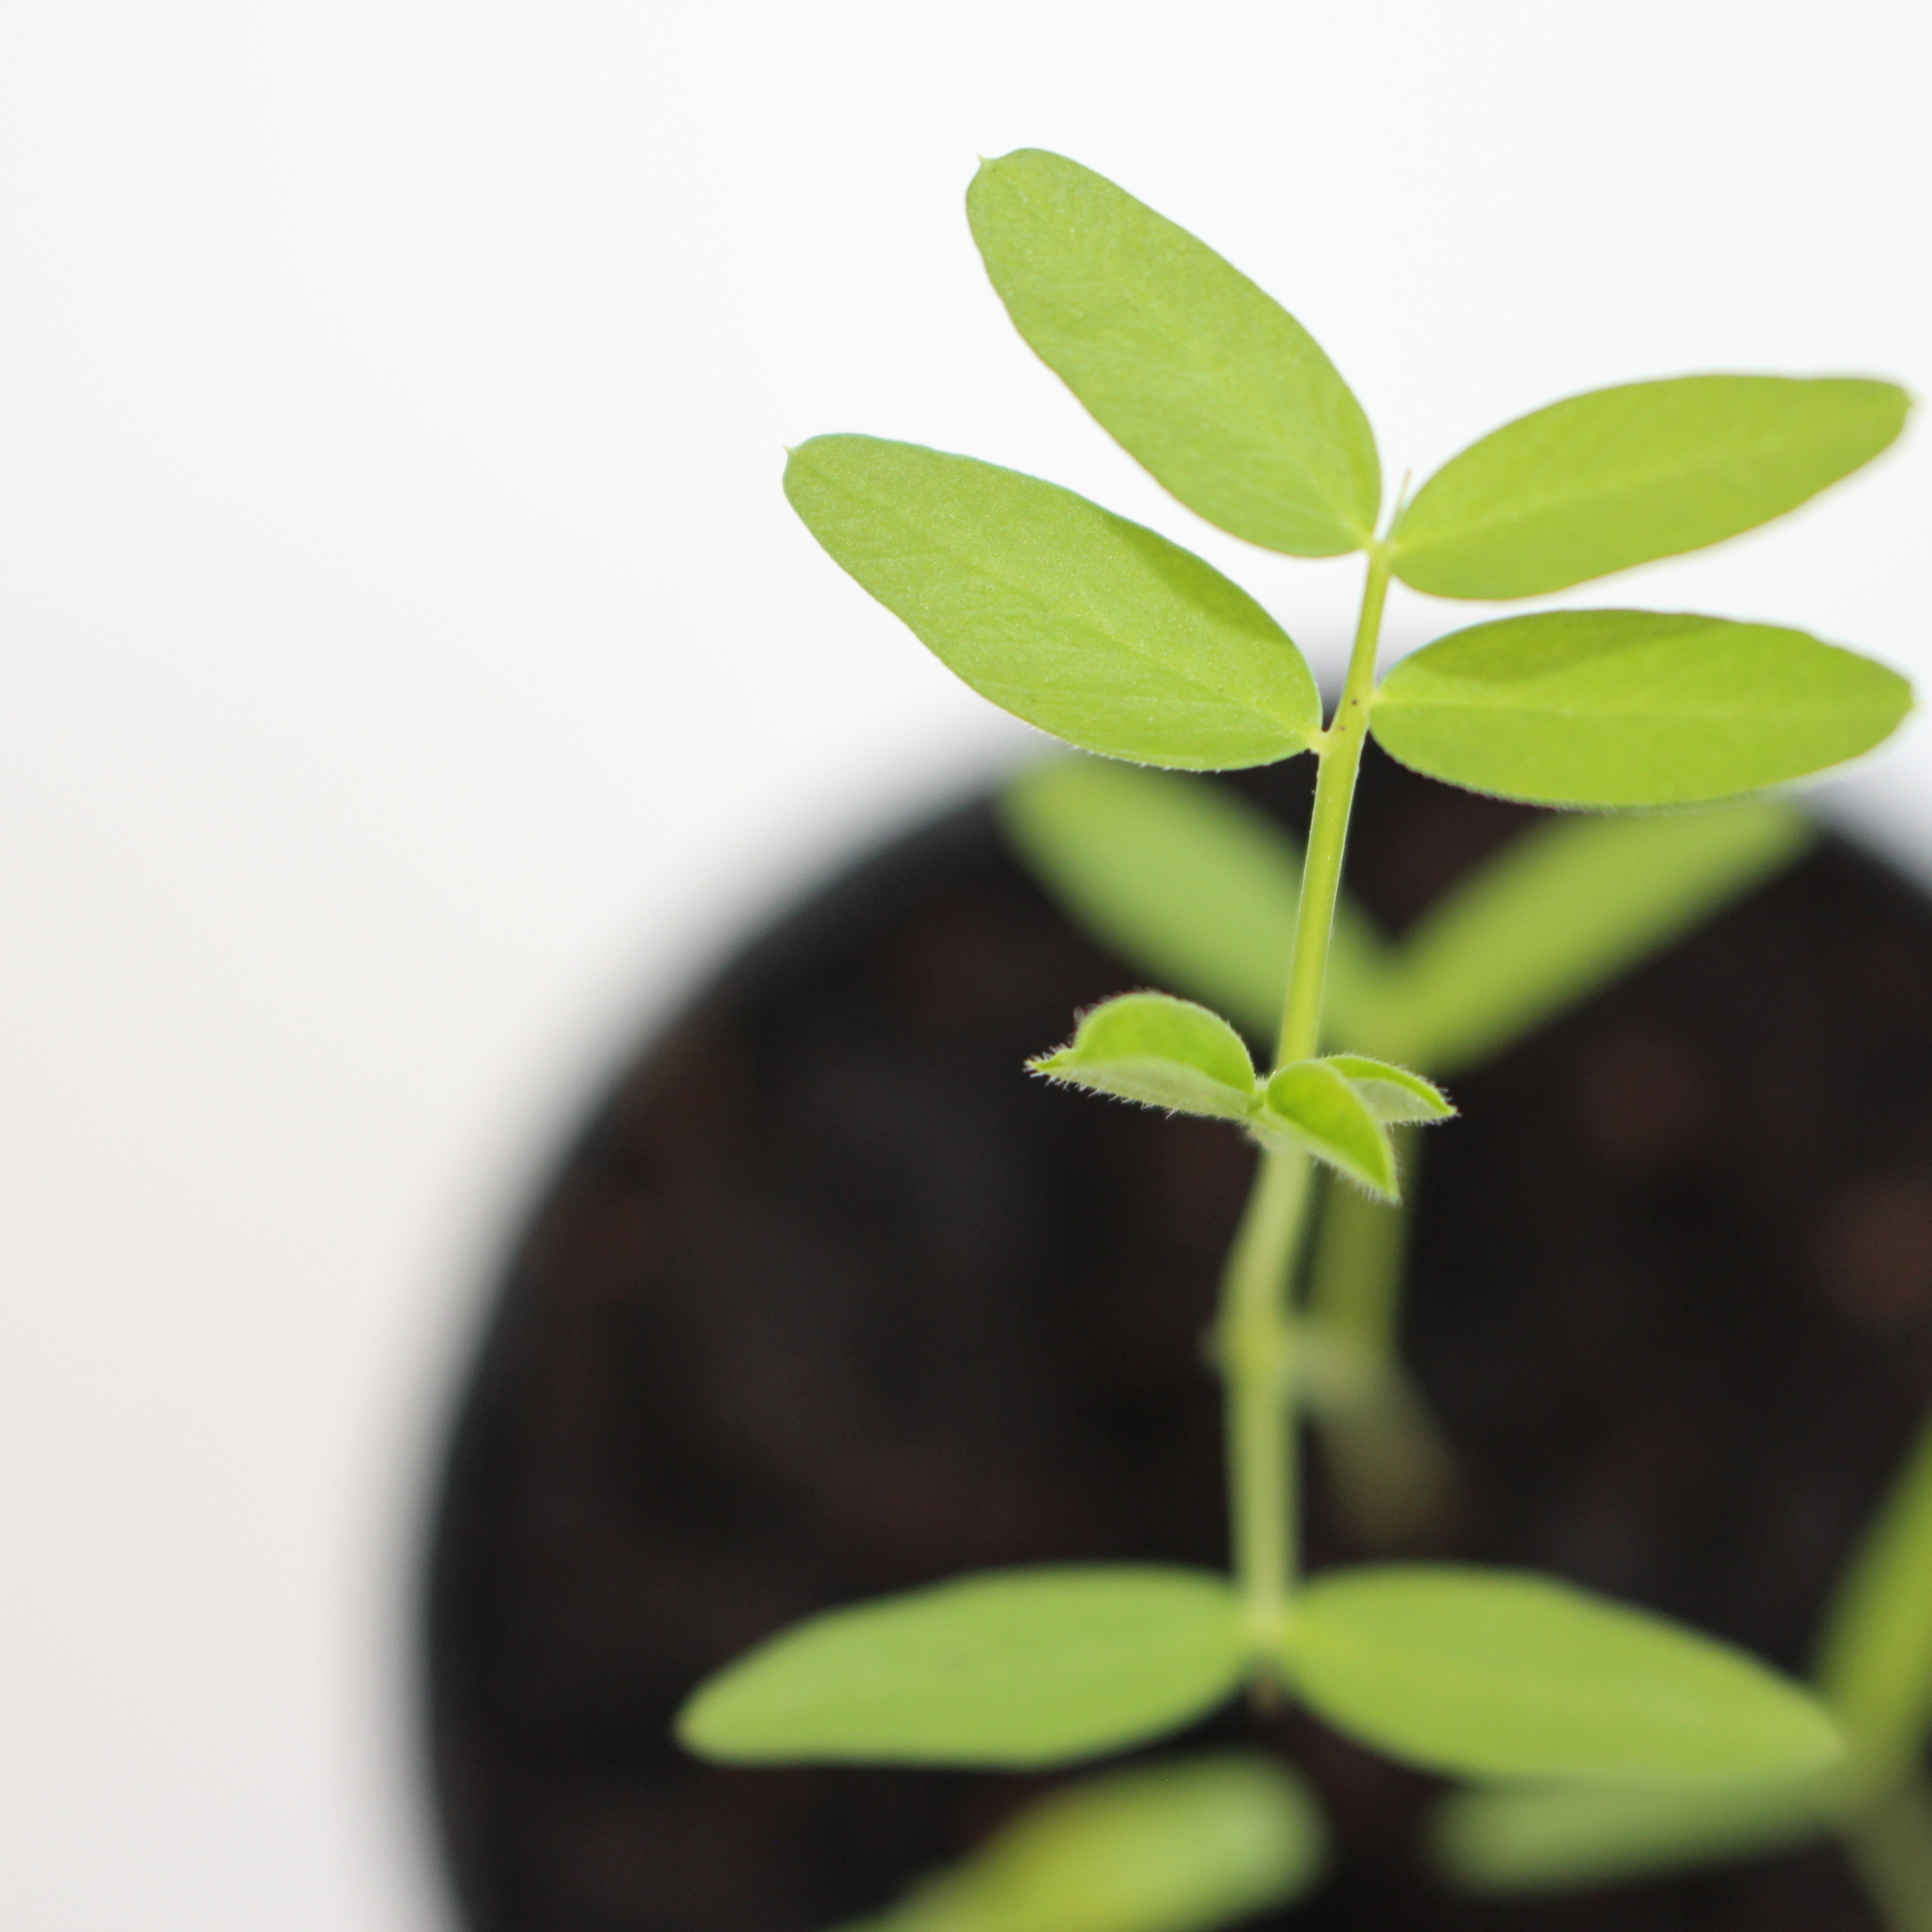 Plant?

Vicia sativa
